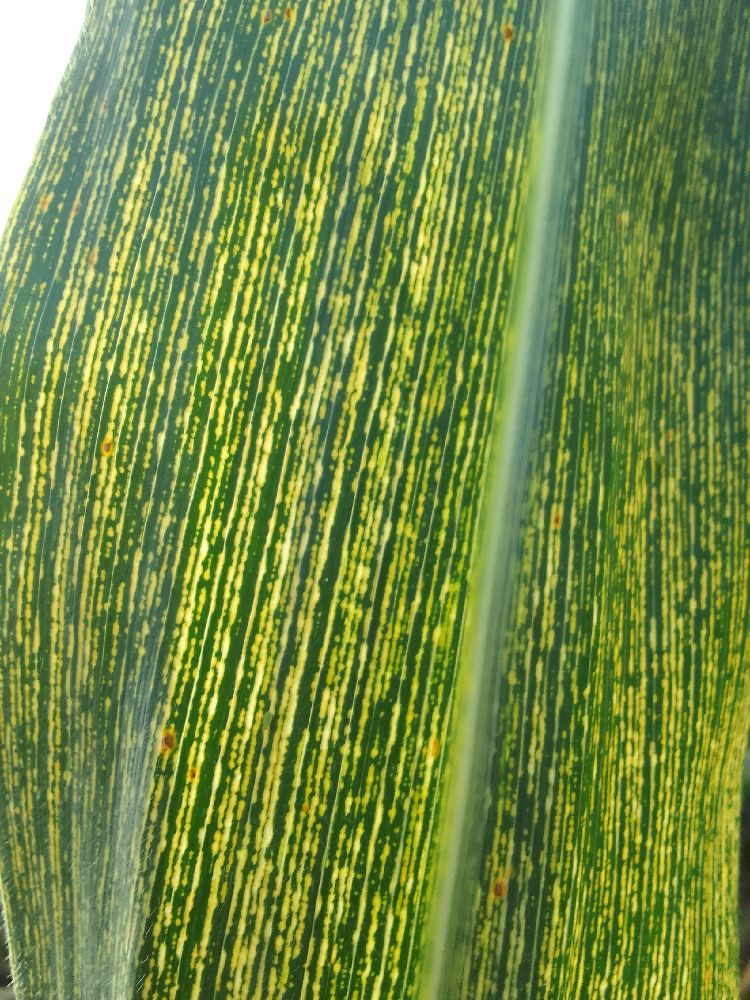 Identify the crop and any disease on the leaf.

maize, maize streak virus
